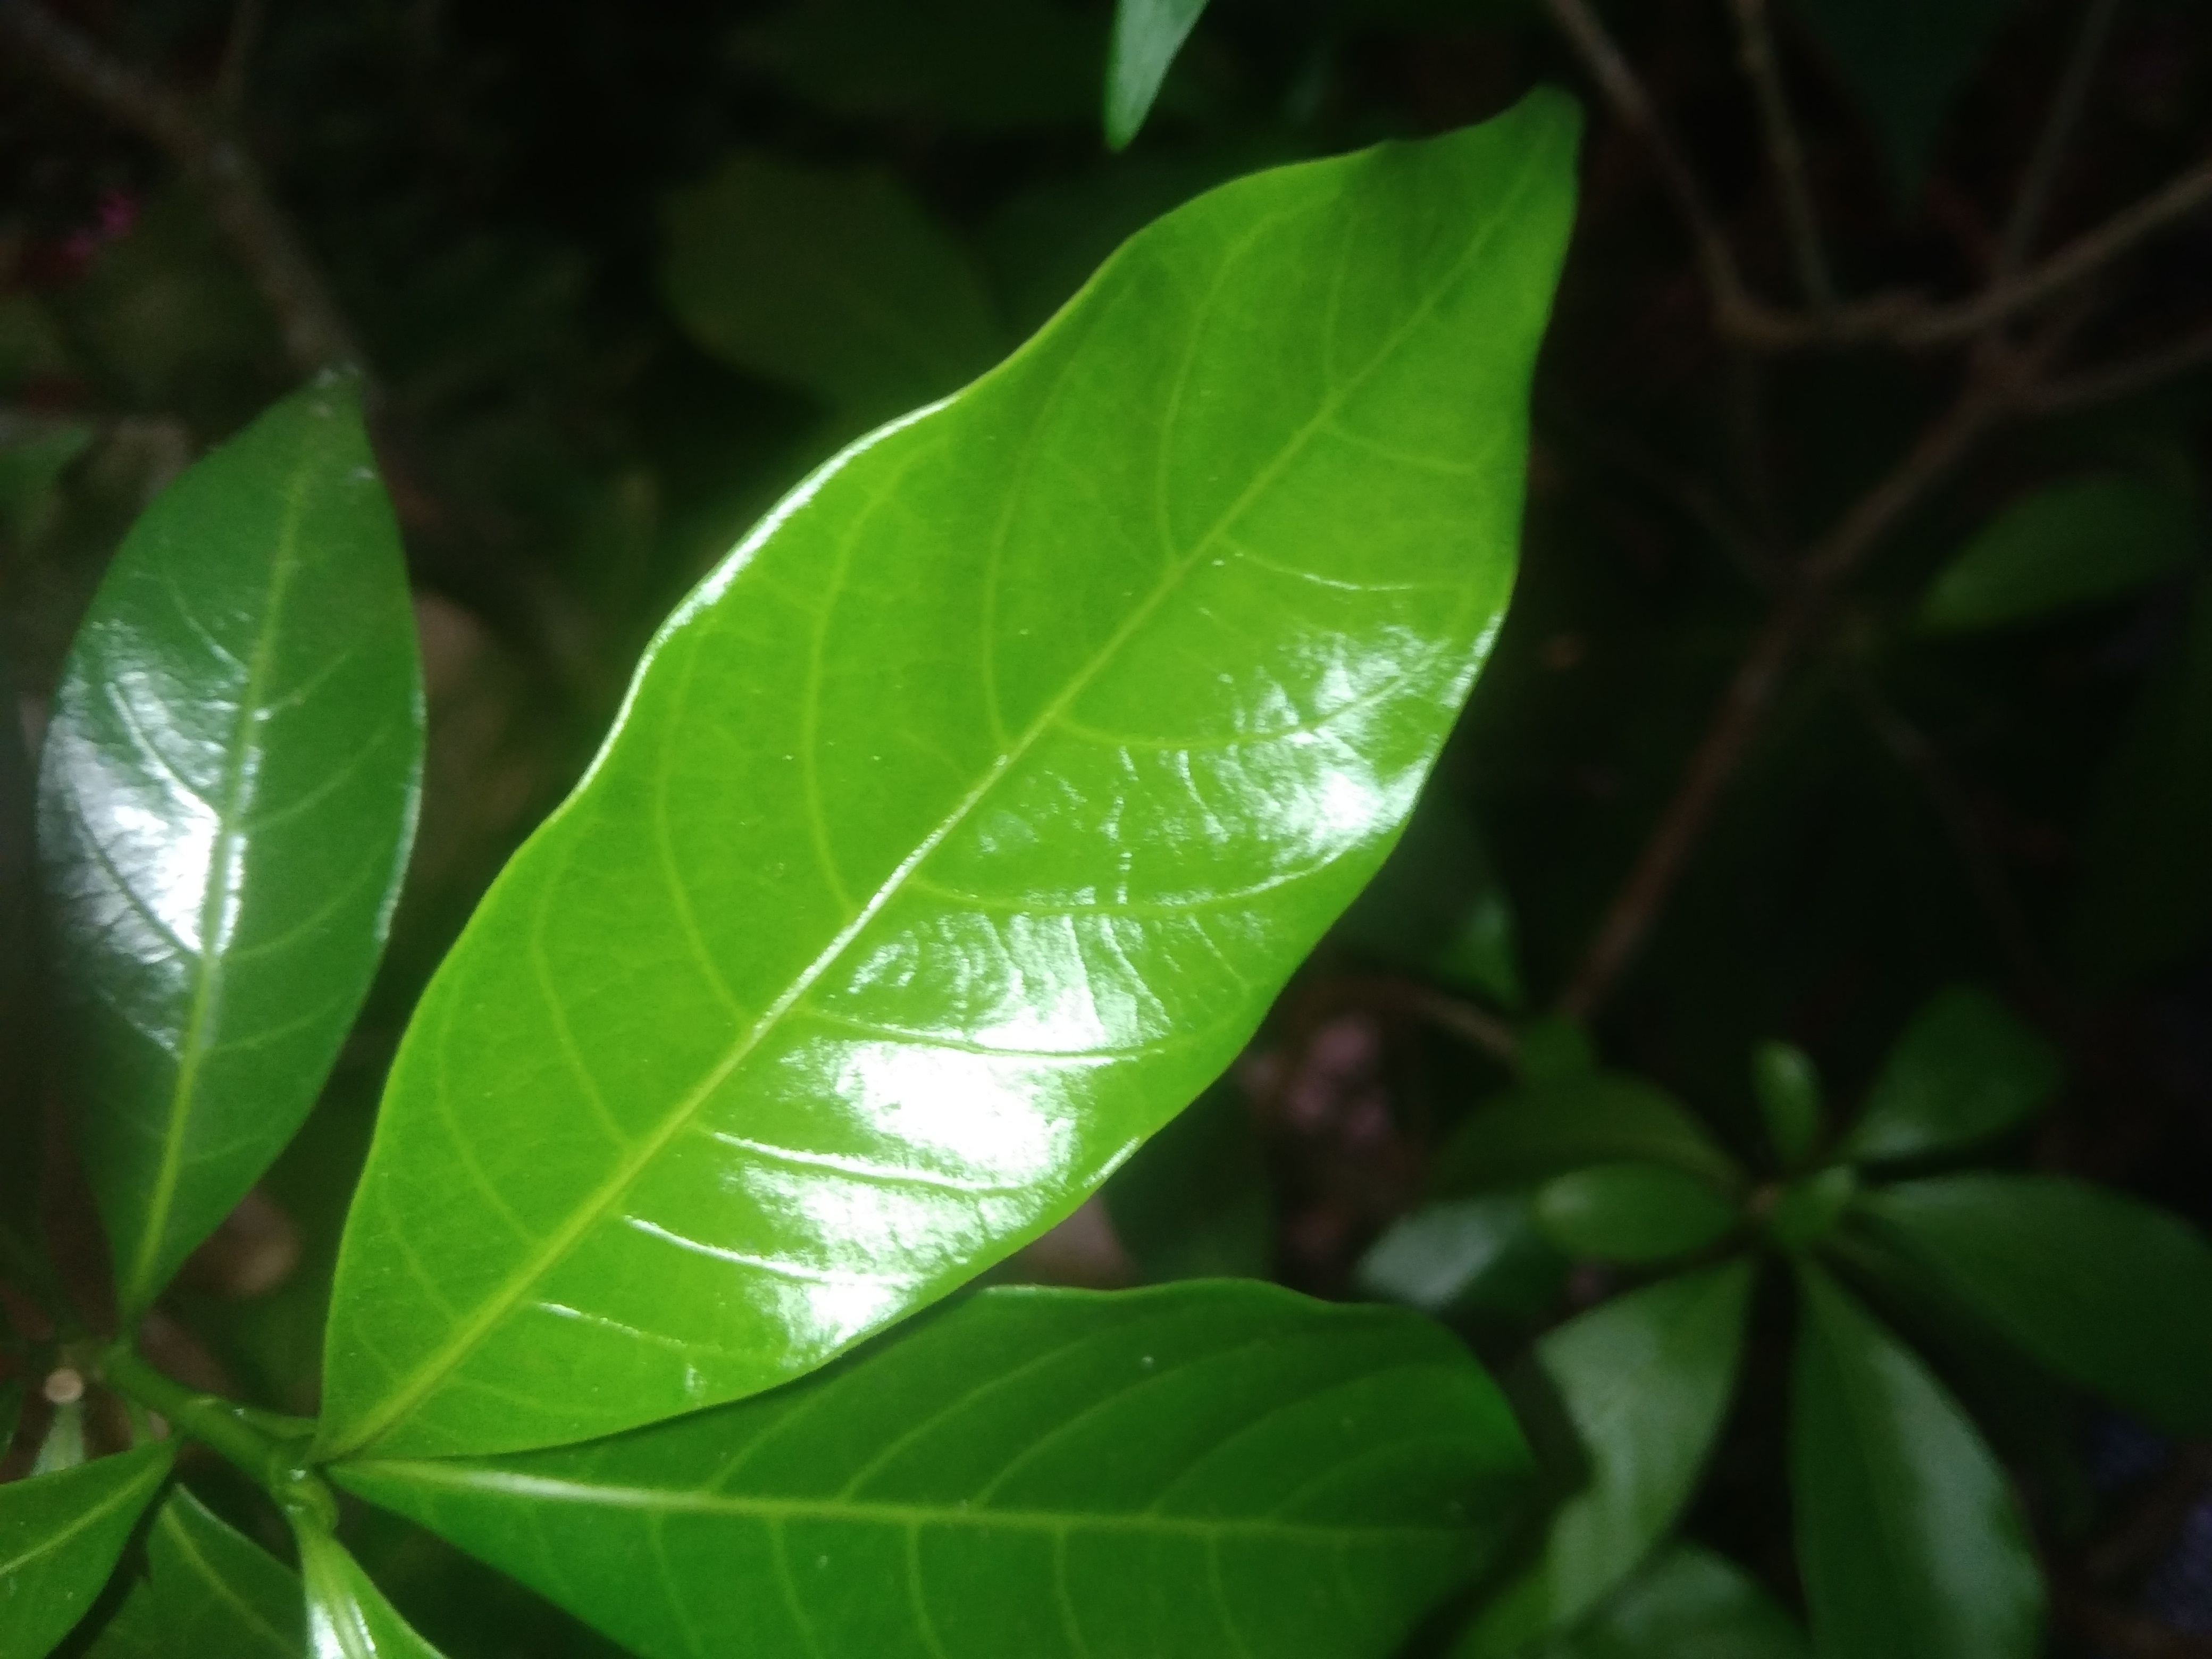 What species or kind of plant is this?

togor
